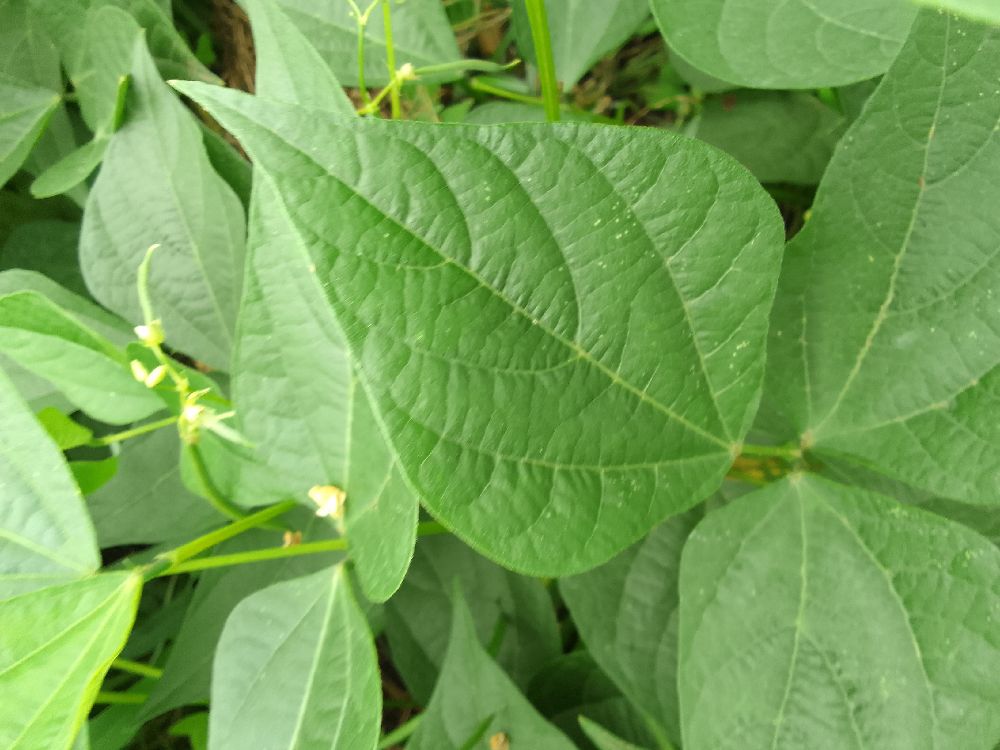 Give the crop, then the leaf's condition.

common bean, healthy
